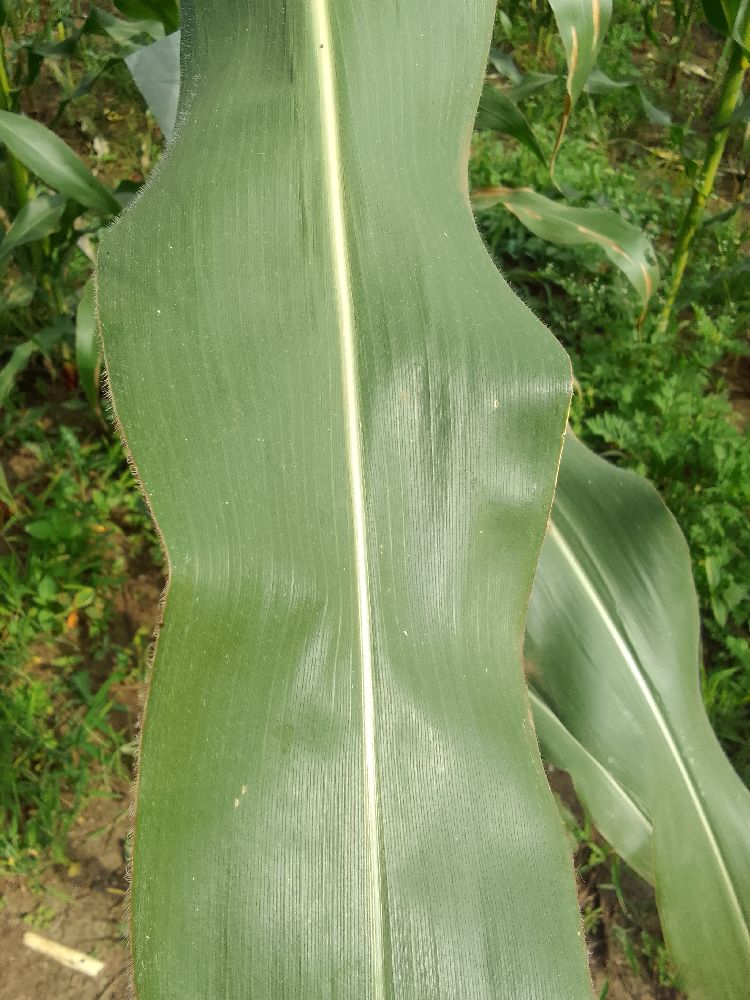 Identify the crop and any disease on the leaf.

maize, healthy
